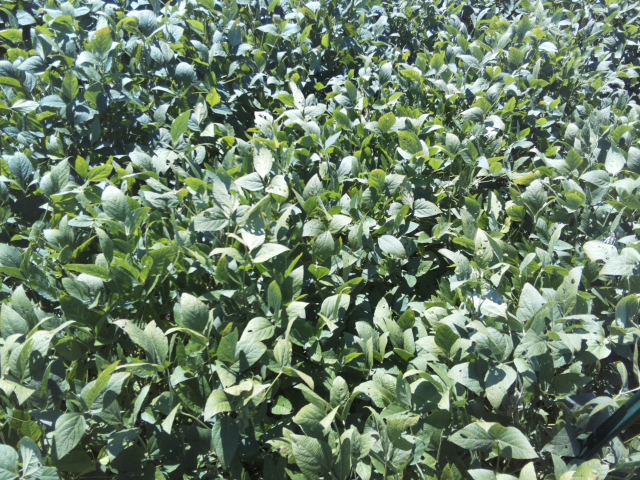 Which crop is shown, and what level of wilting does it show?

soybean, leaflets folding inward at secondary pulvinus with no turgor loss in leaflets or petioles
